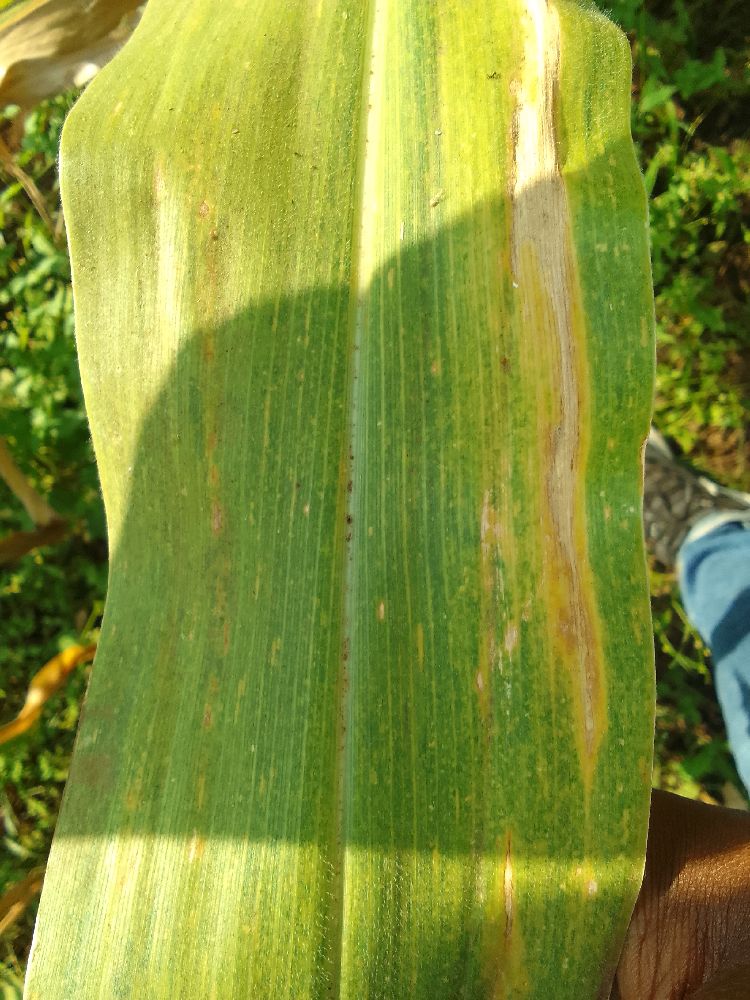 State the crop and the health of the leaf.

maize, maize lethal necrosis
